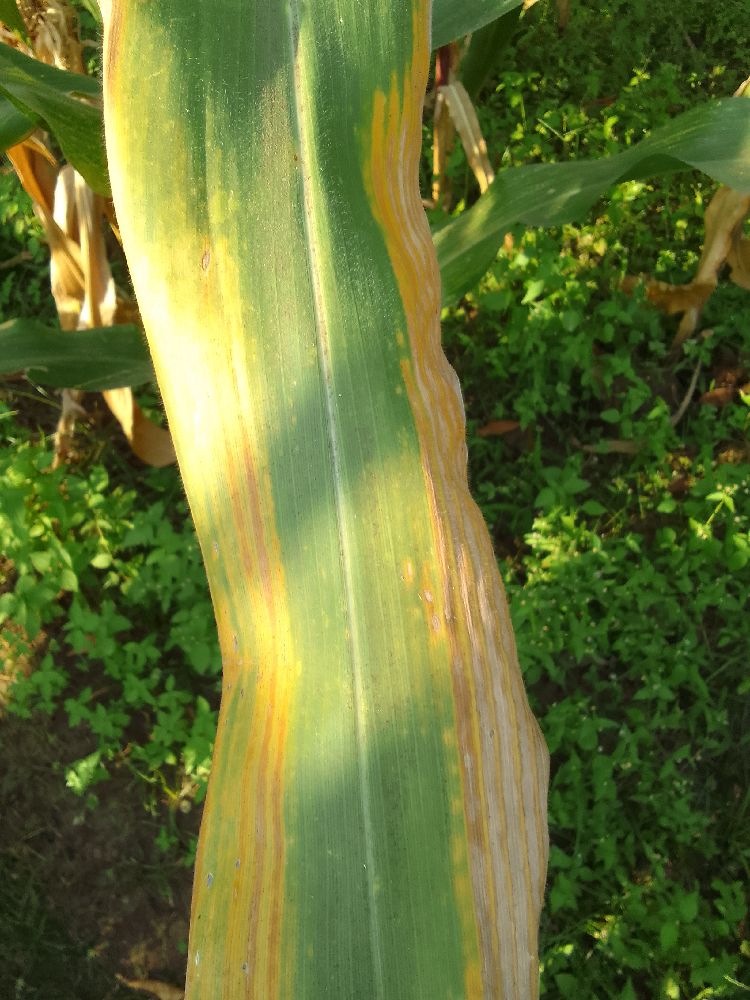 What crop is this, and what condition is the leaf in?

maize, maize lethal necrosis
